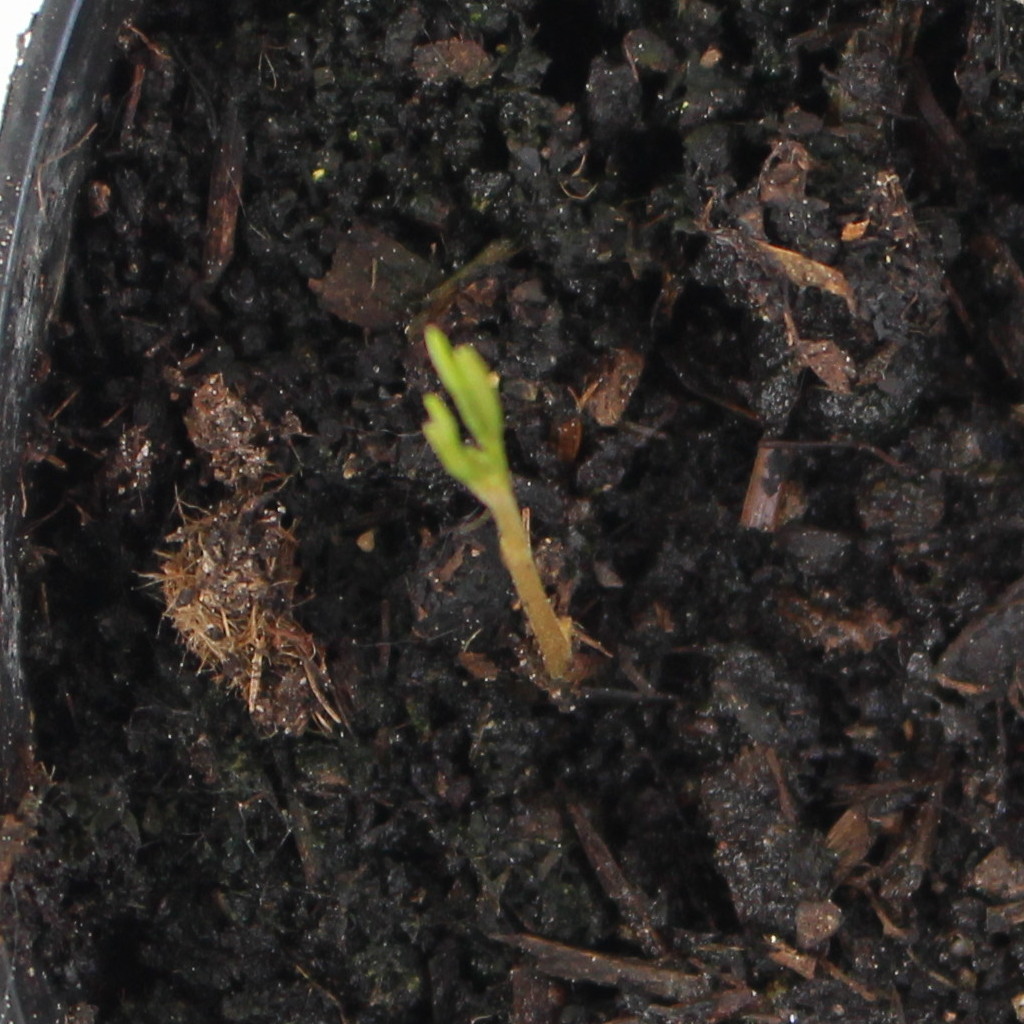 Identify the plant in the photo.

Vicia sativa
